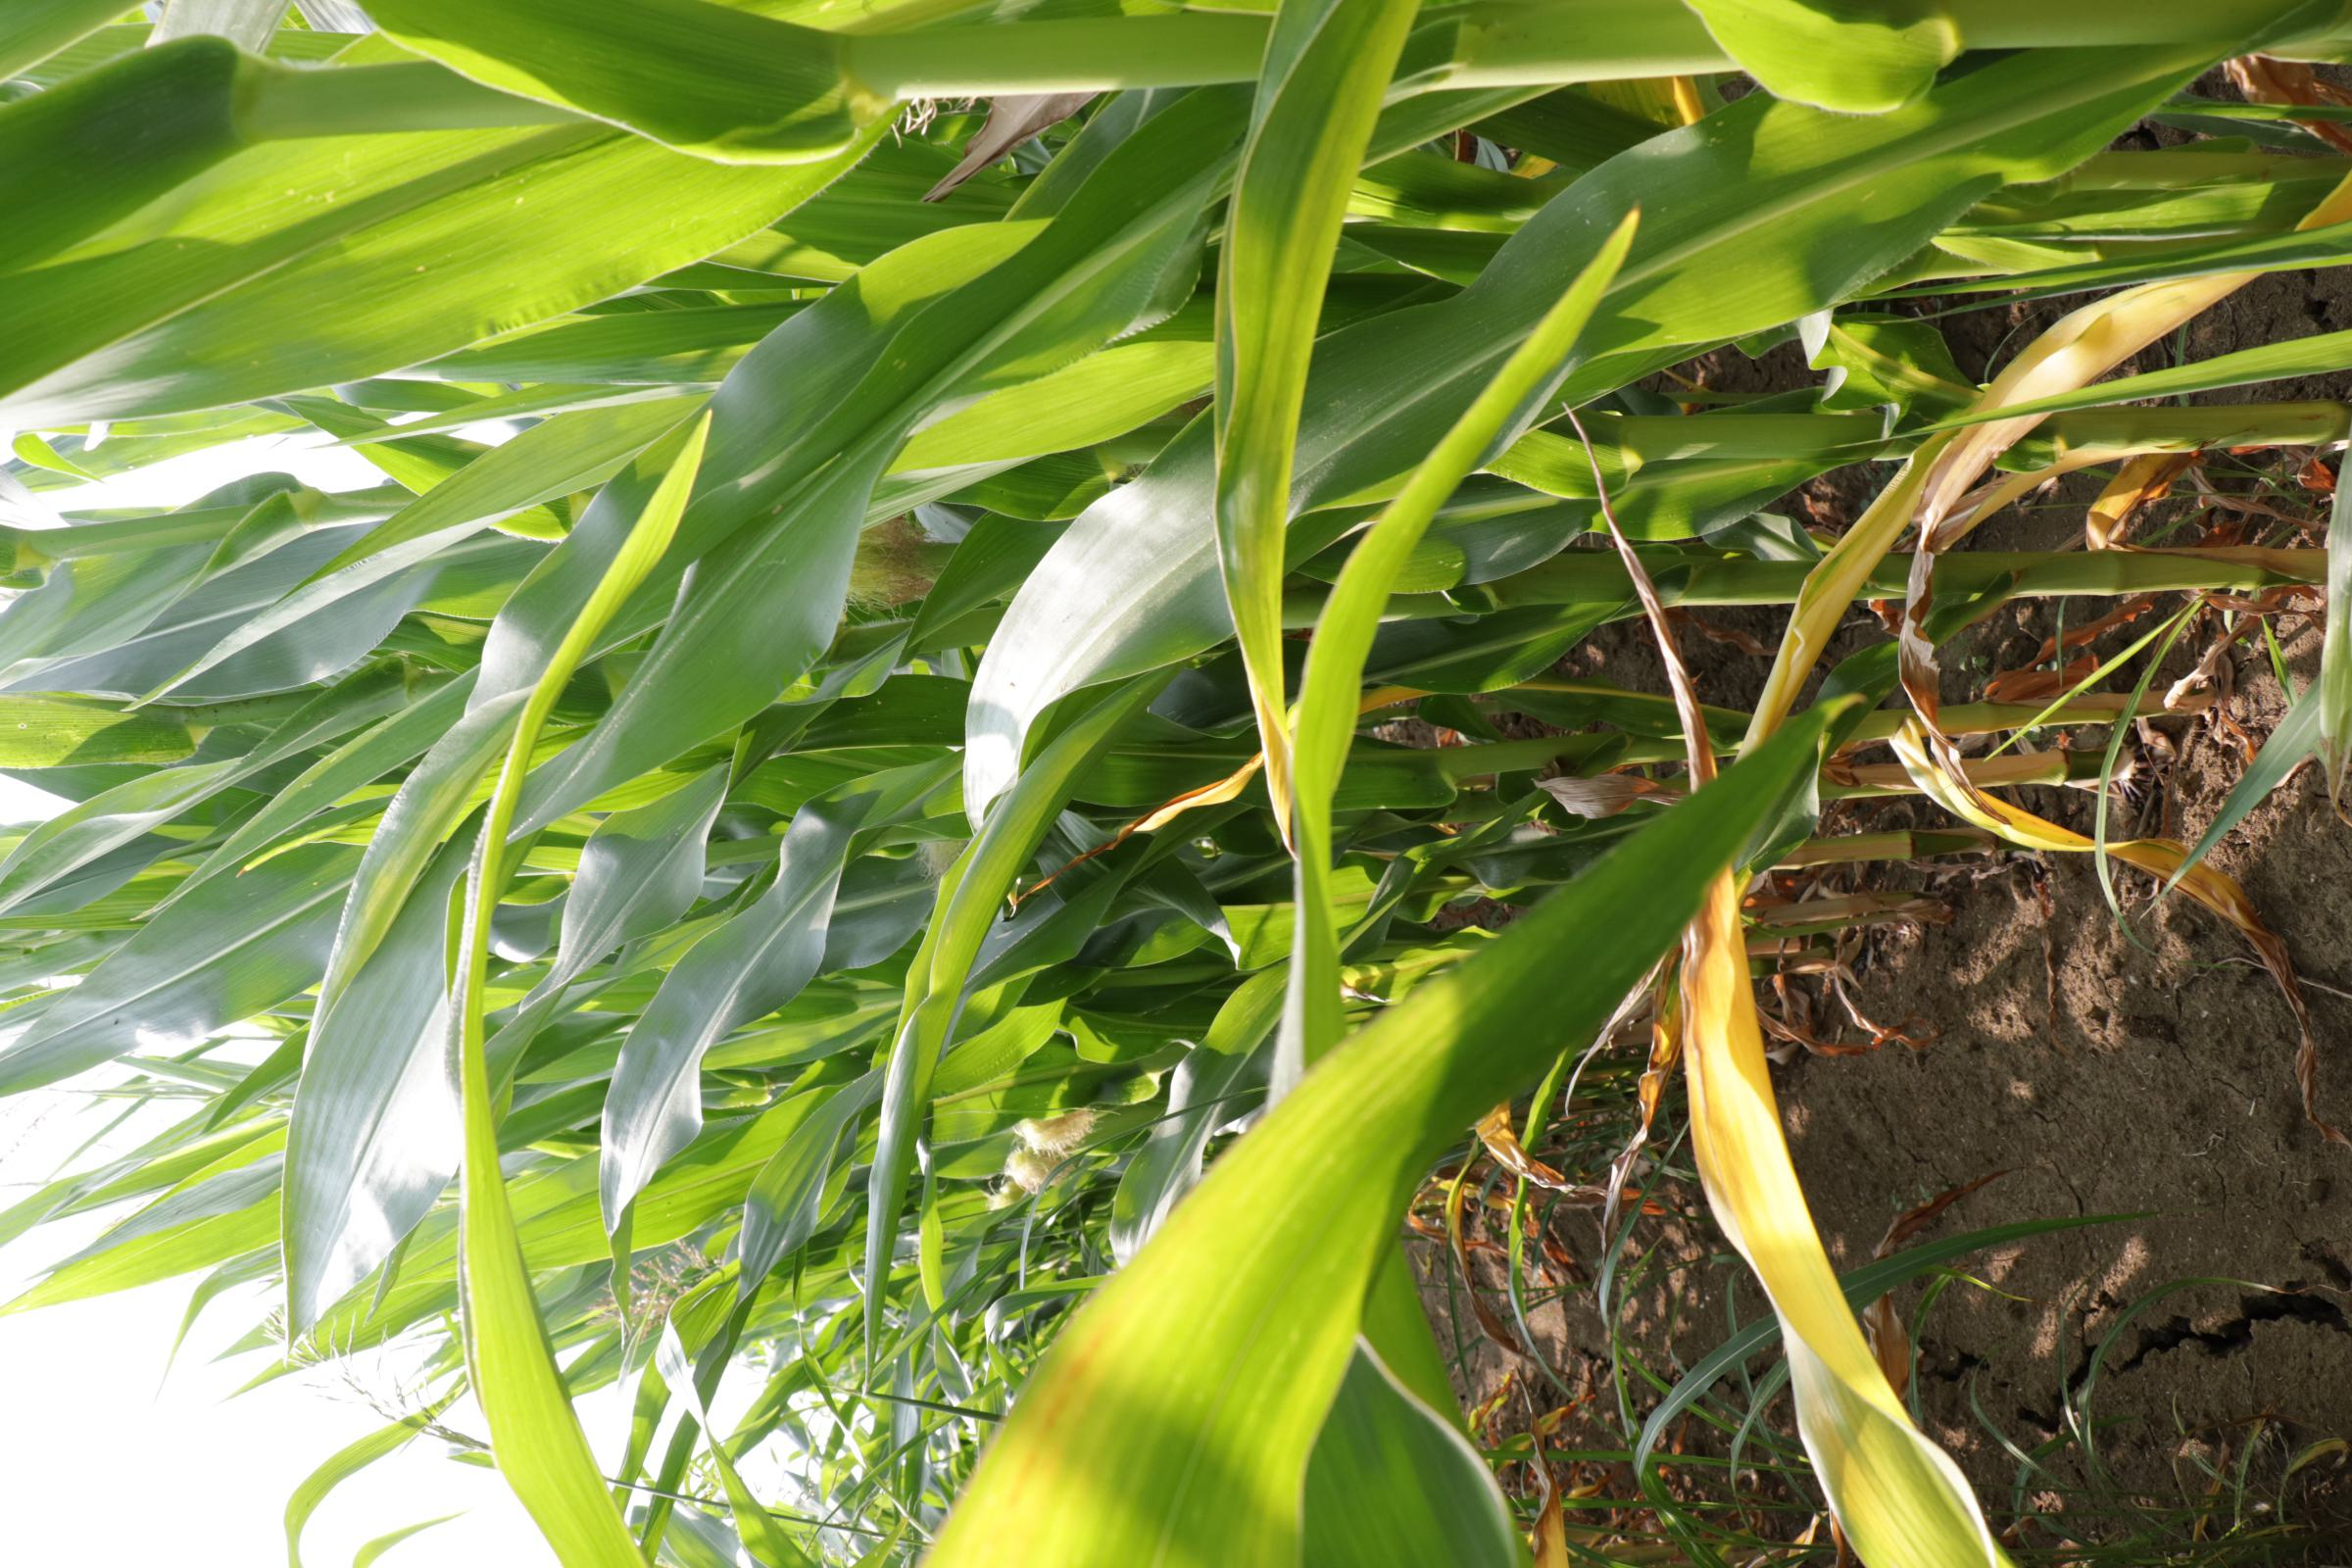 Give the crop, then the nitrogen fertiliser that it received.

maize, full nitrogen fertilisation
